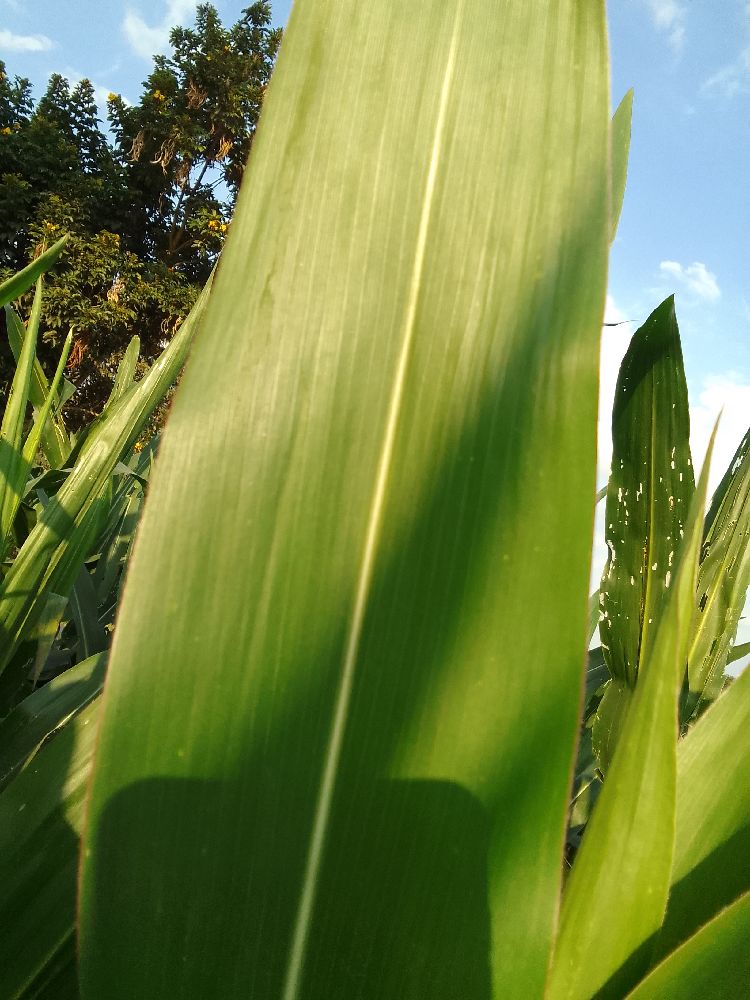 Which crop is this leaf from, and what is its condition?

maize, healthy
